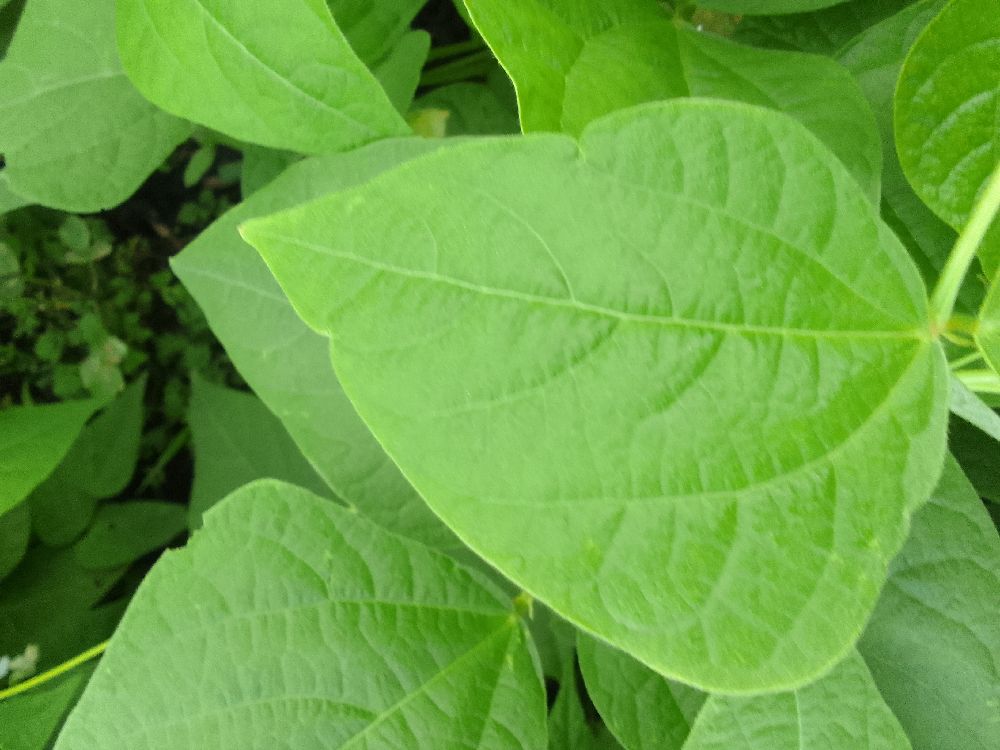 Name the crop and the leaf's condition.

common bean, healthy
